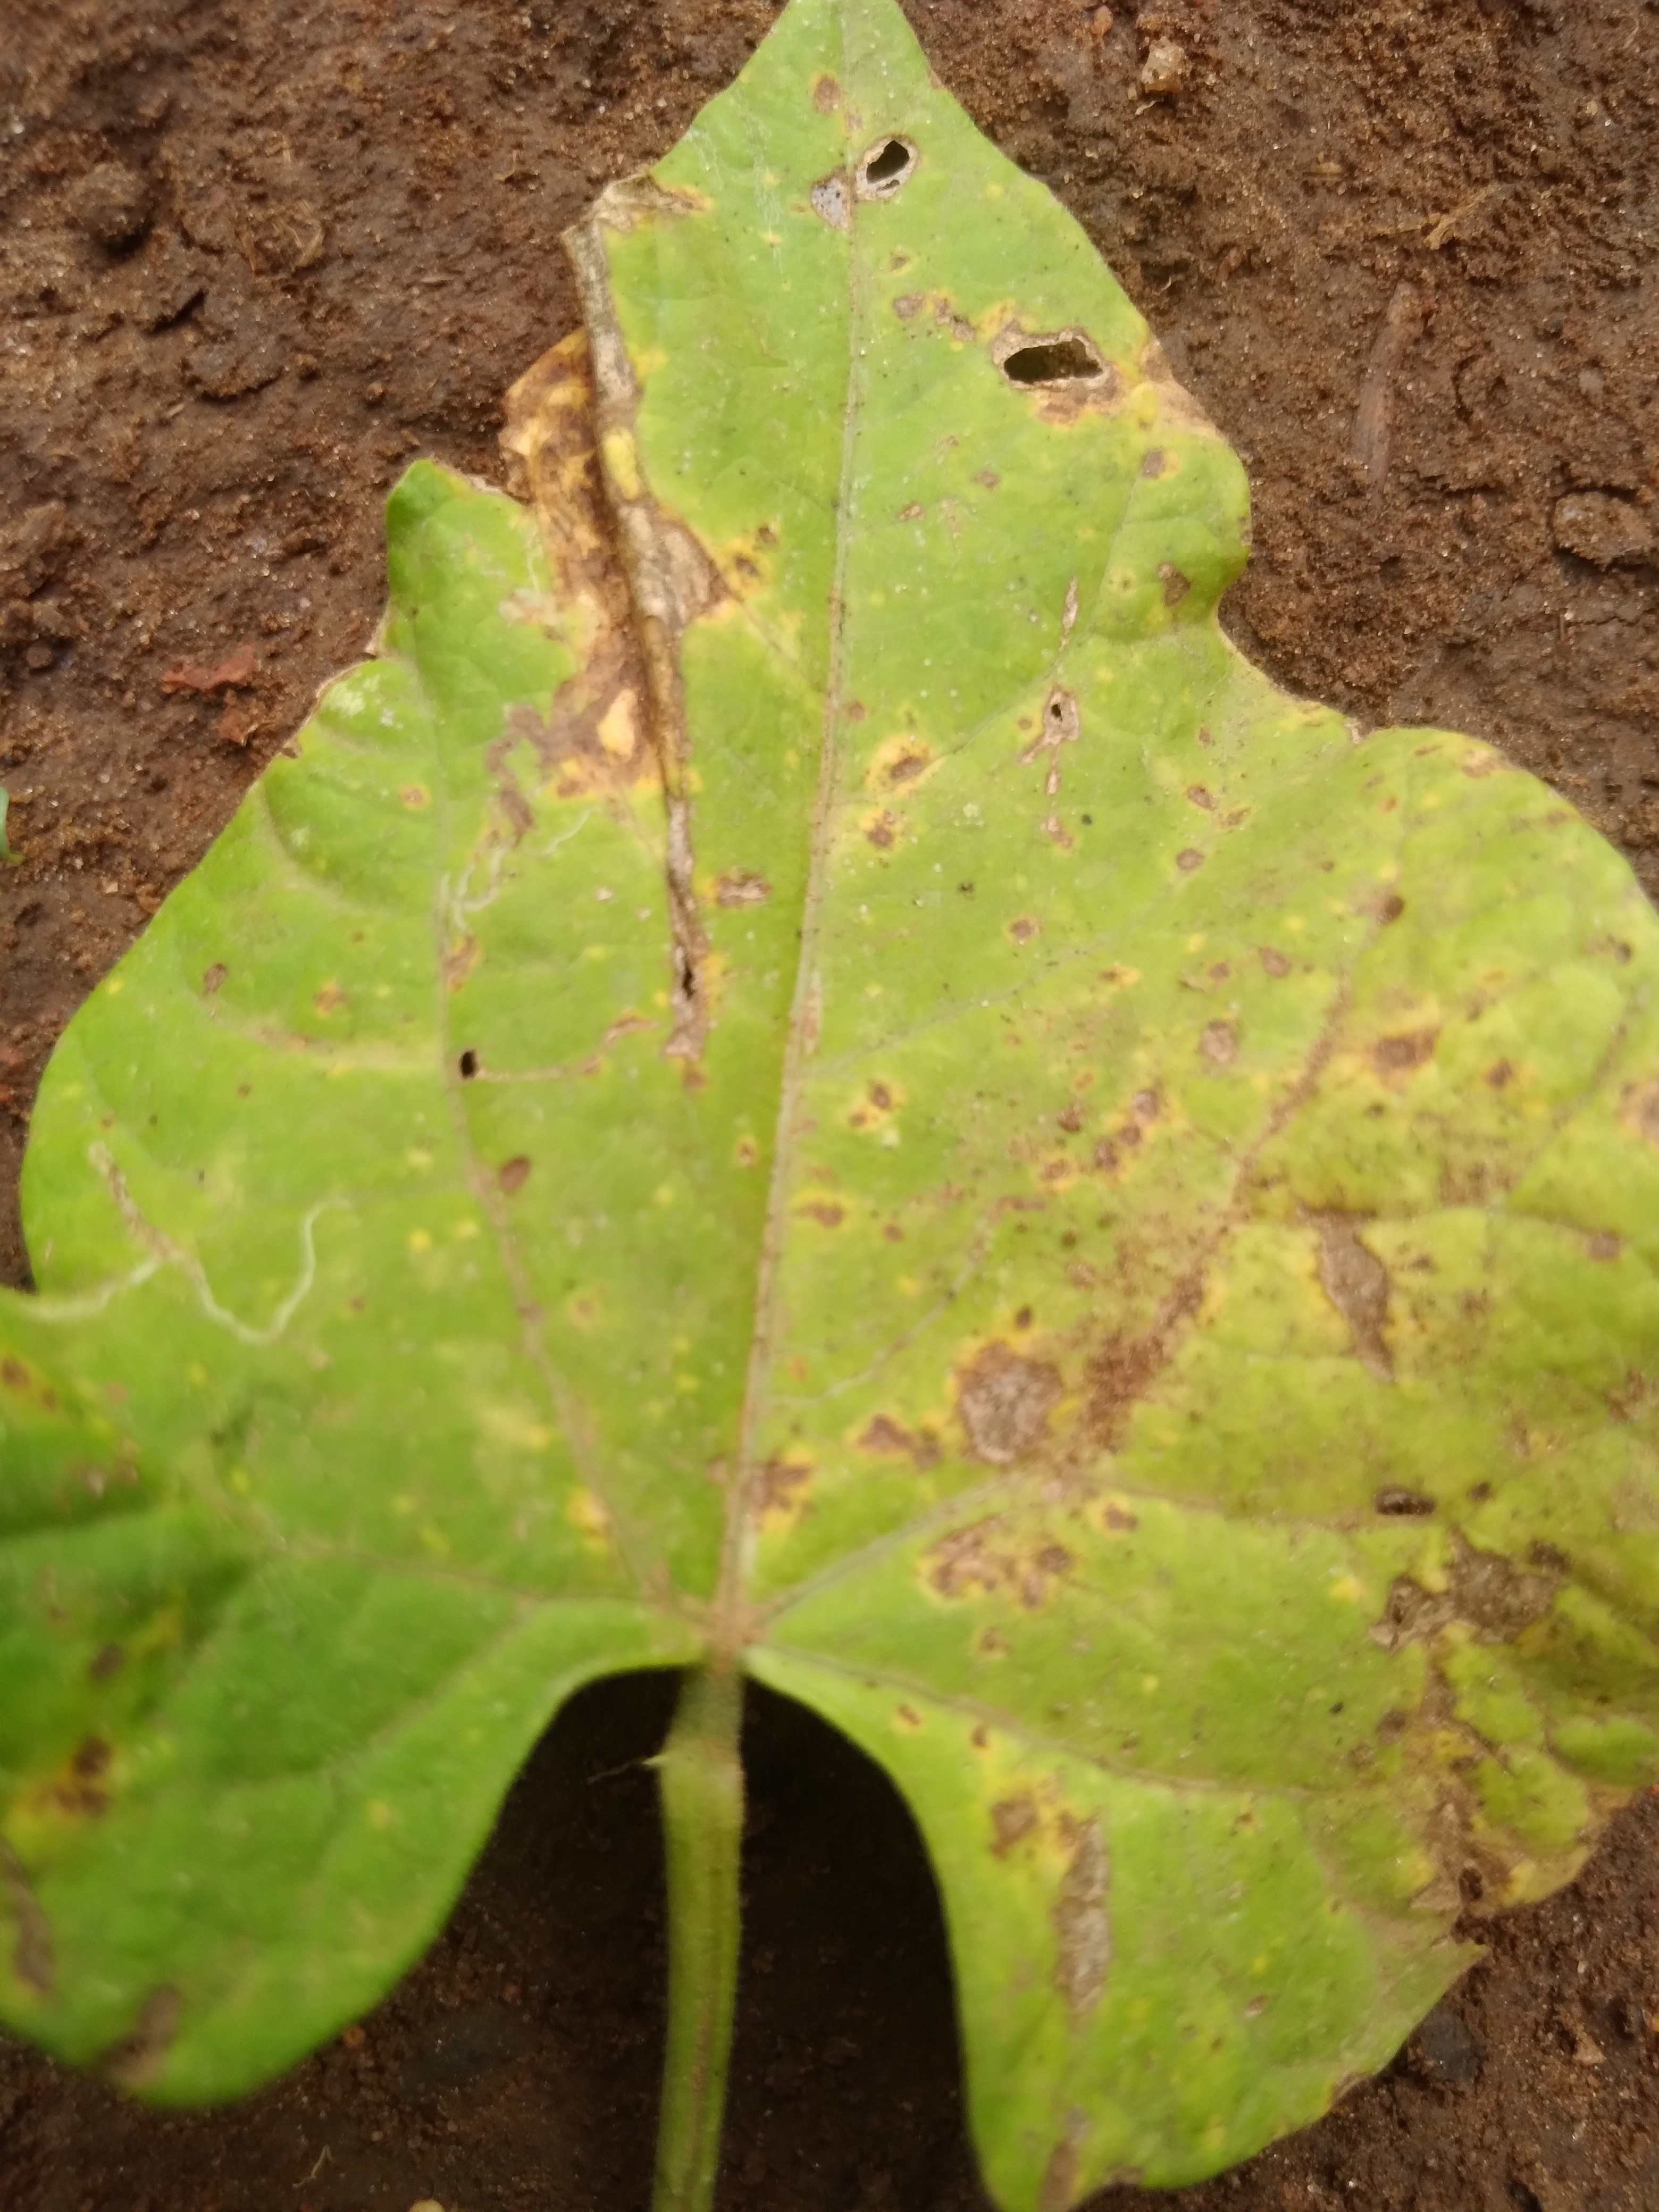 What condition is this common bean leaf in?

rust
